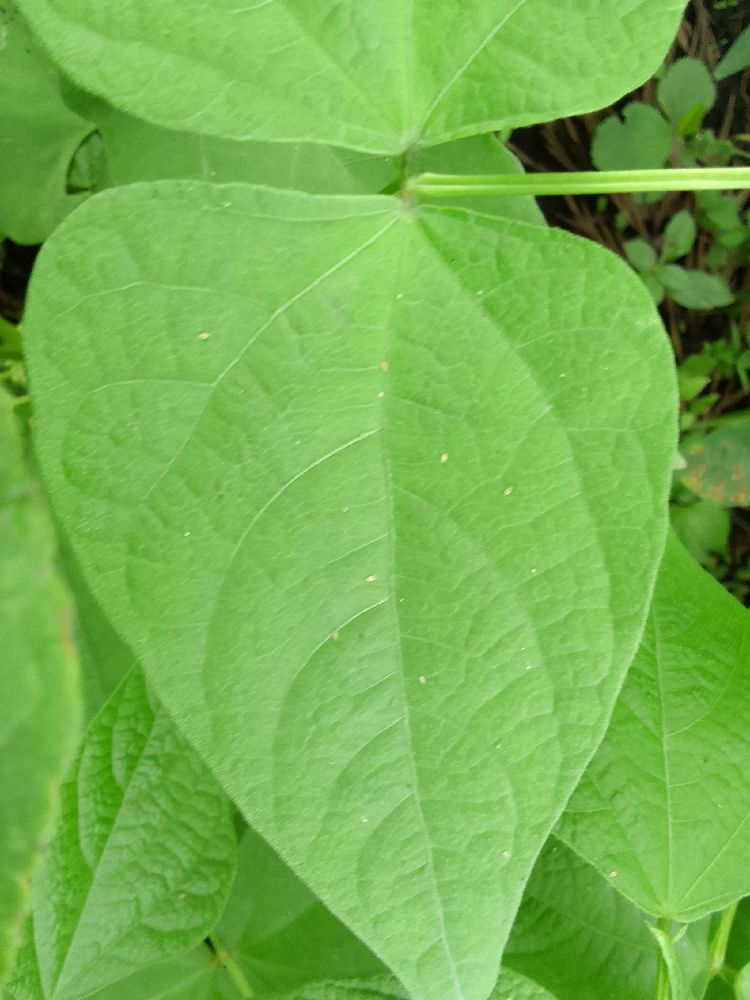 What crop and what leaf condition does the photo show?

common bean, healthy
